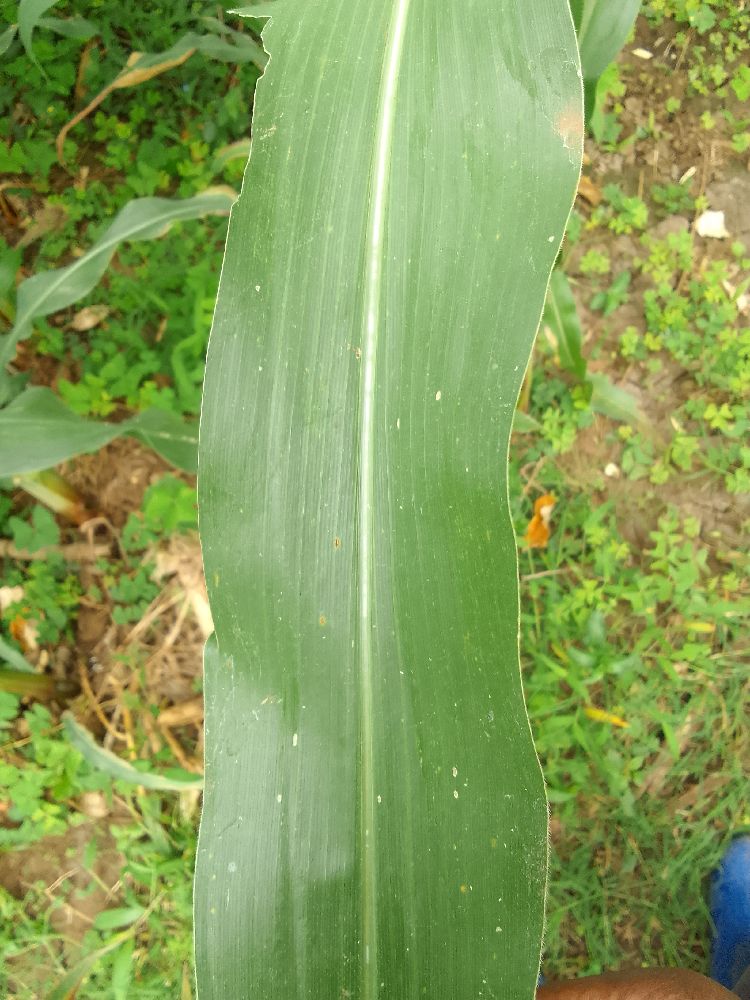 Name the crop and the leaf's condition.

maize, healthy
